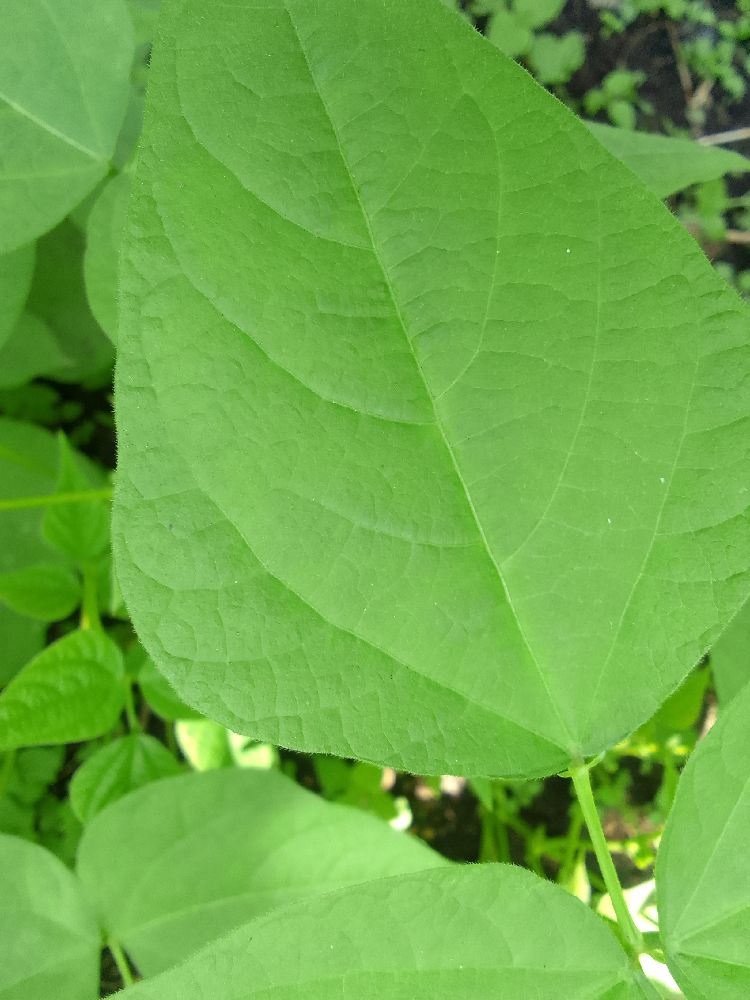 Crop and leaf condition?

common bean, healthy
